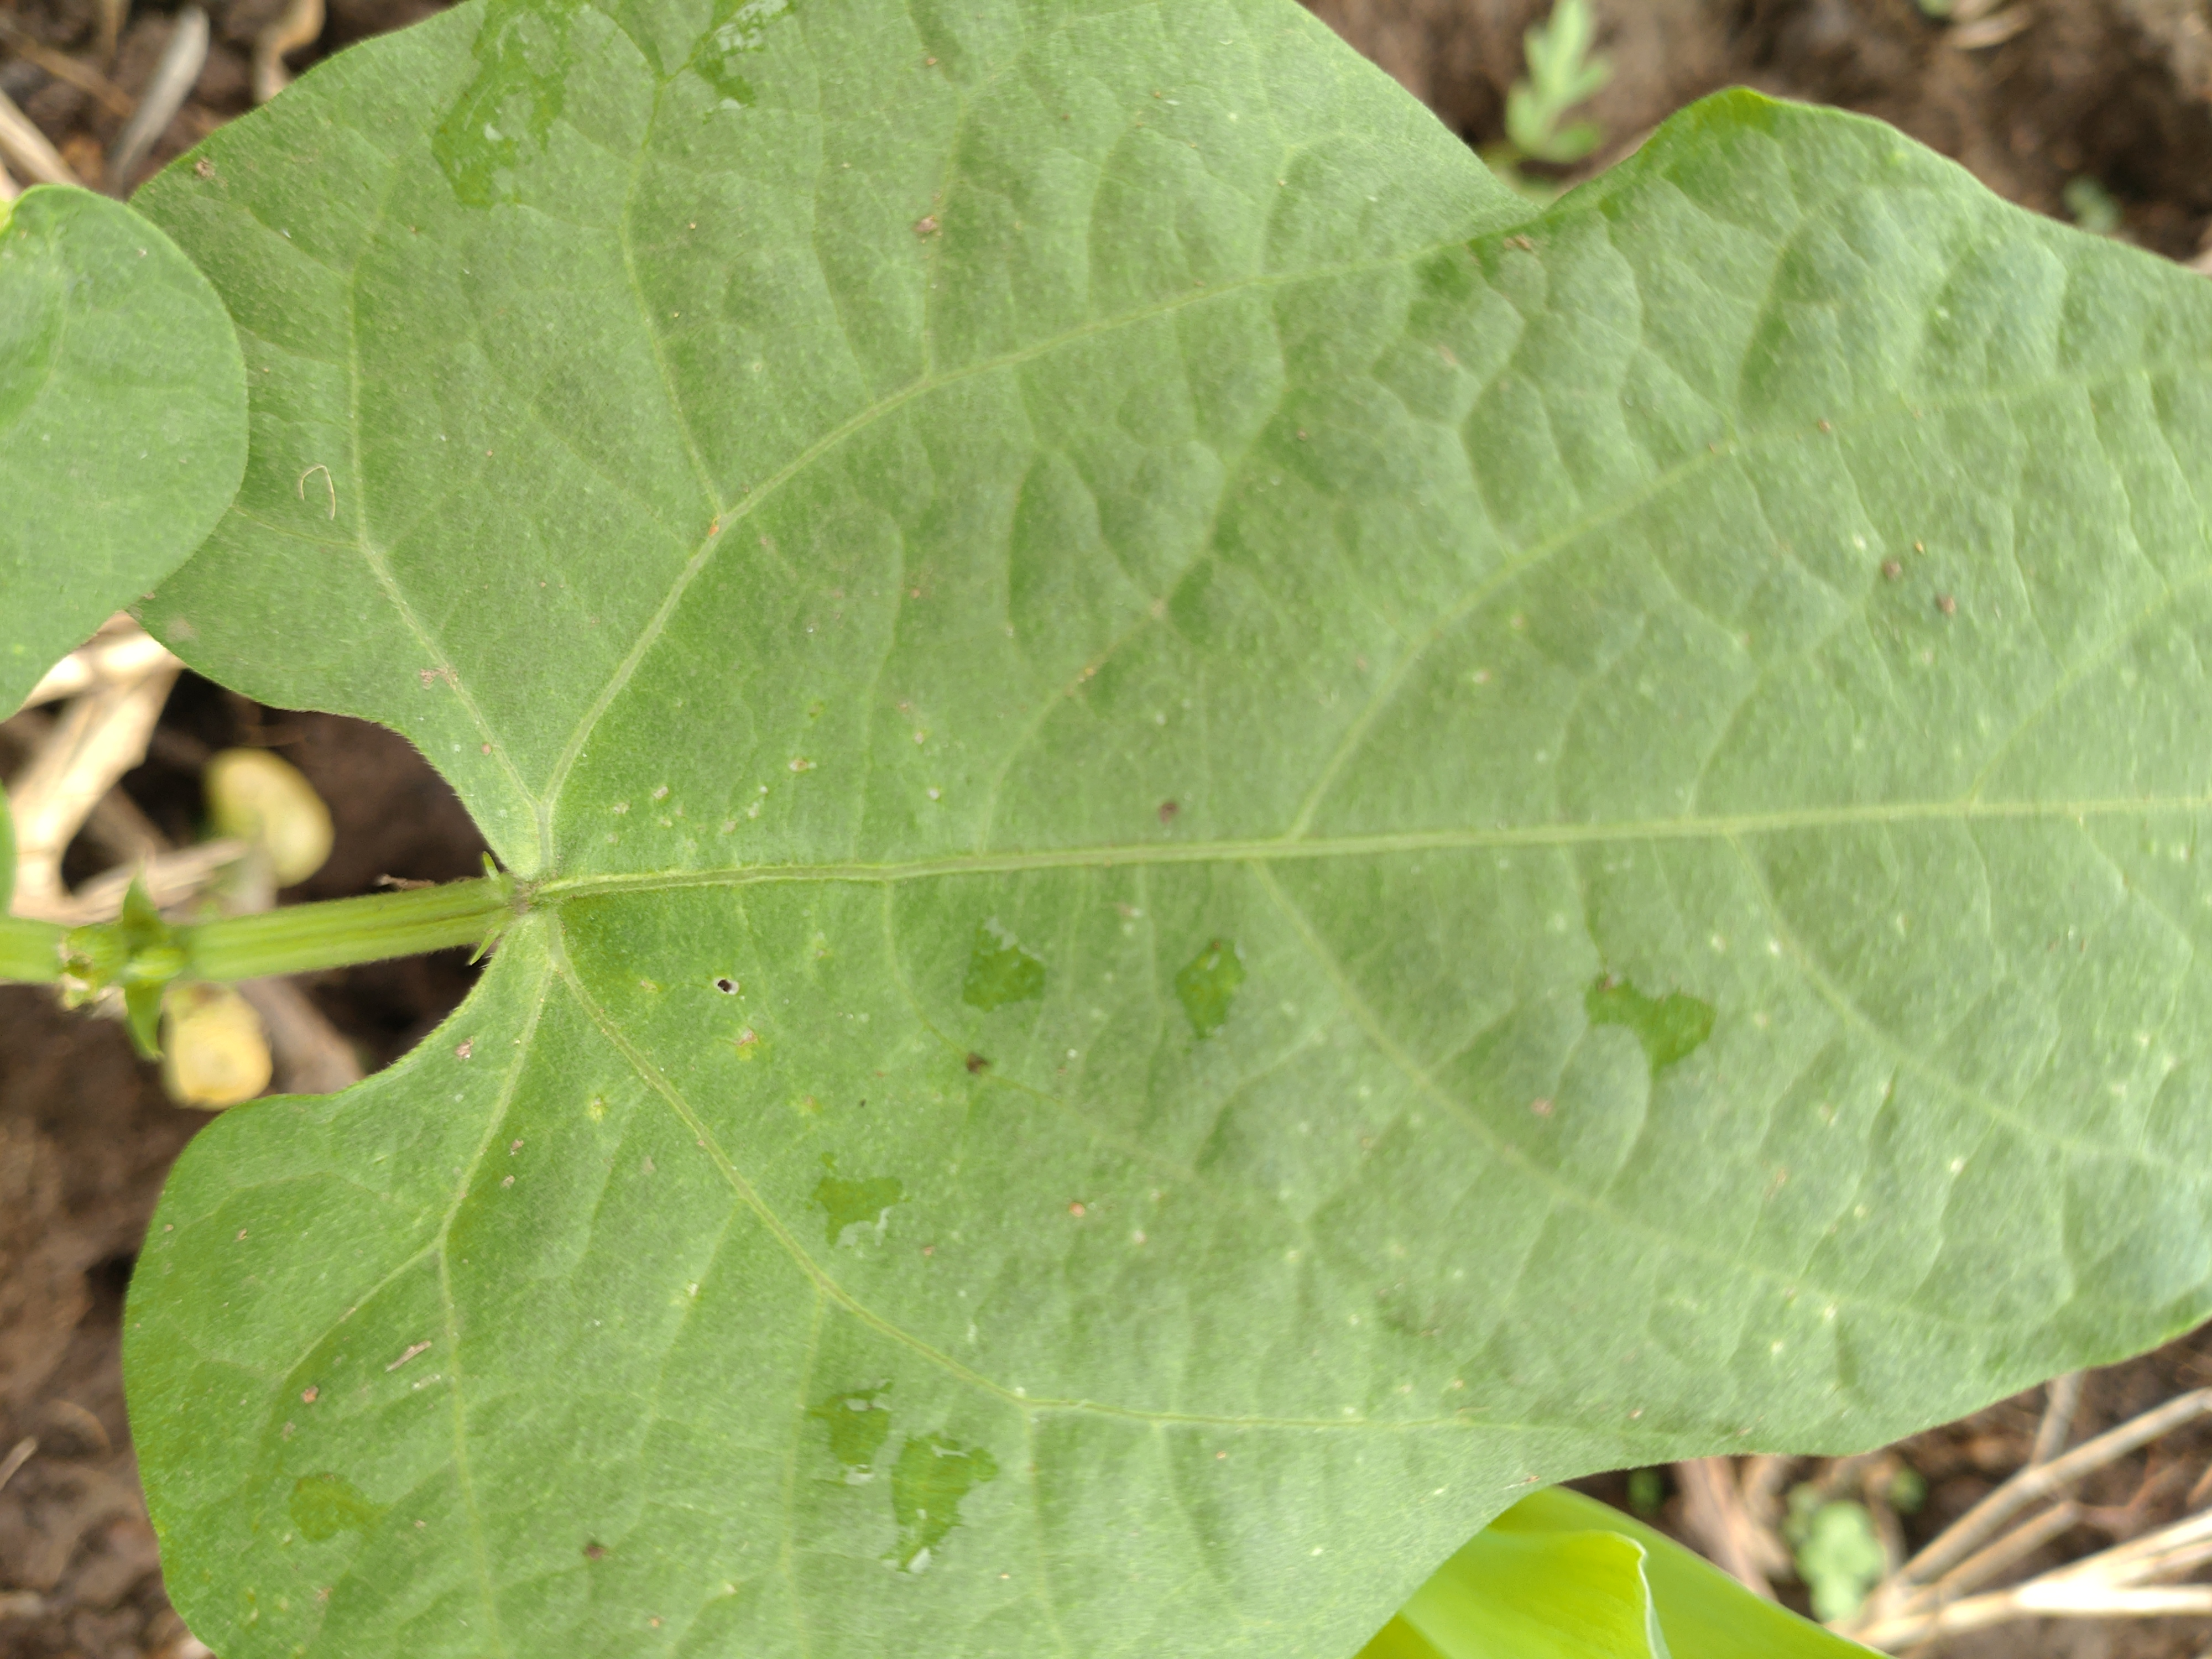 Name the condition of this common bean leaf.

healthy
